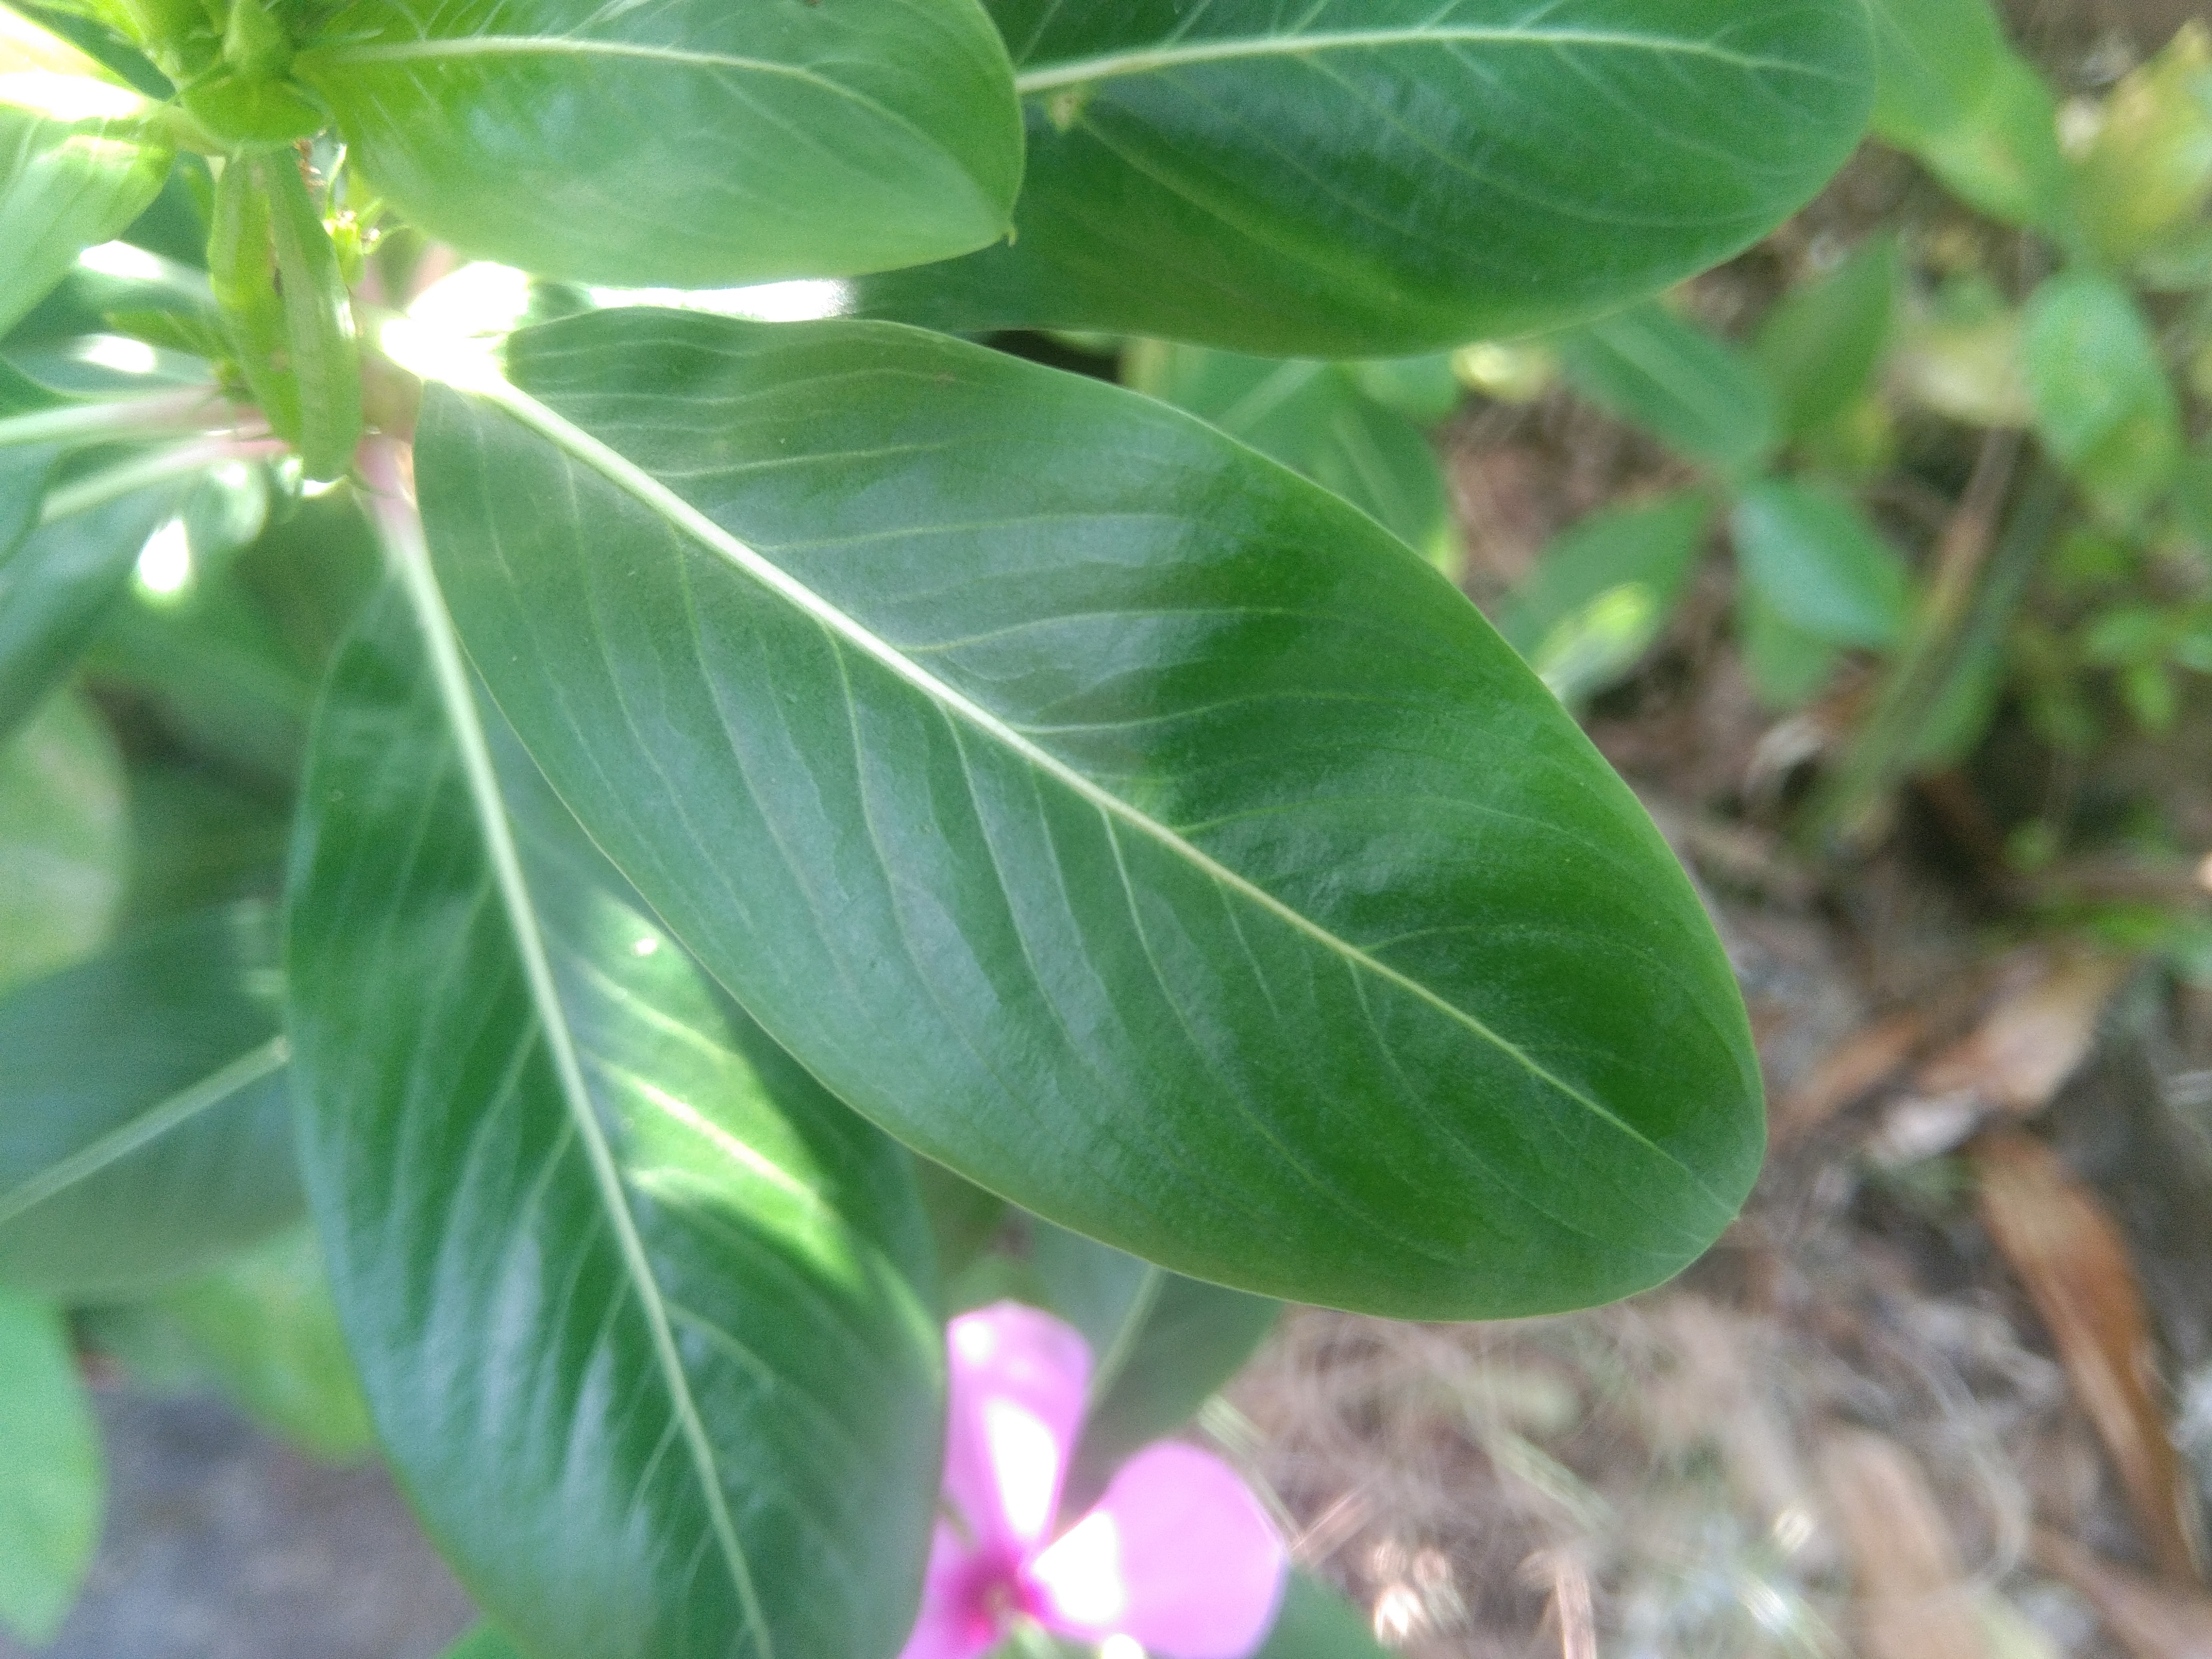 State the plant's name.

rose periwinkle
